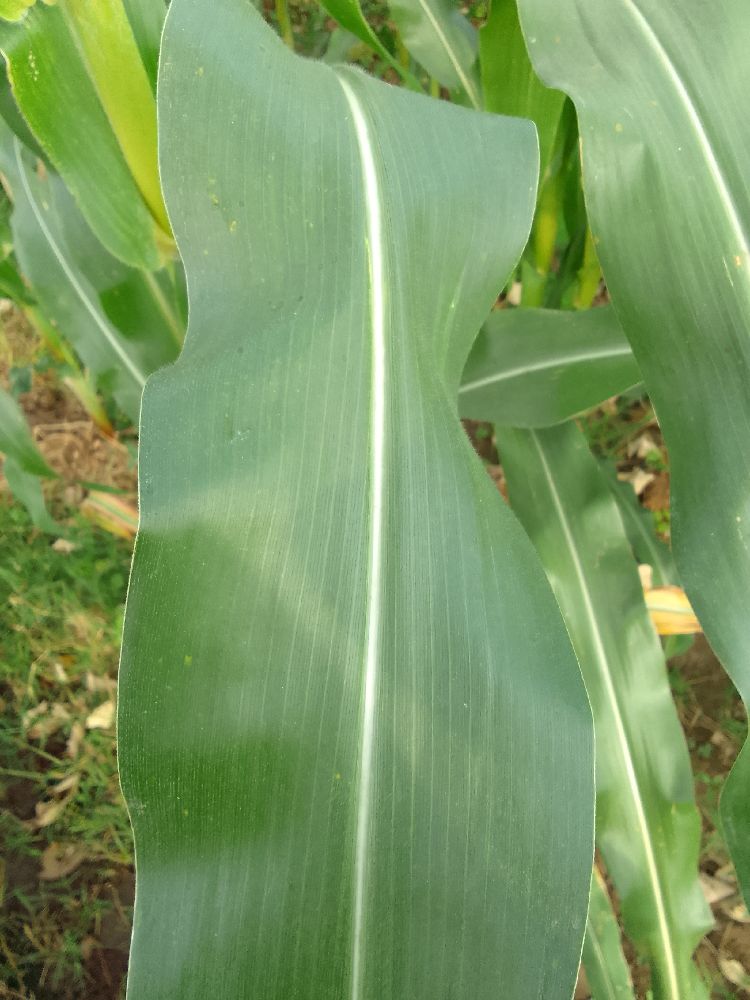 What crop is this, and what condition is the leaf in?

maize, healthy
